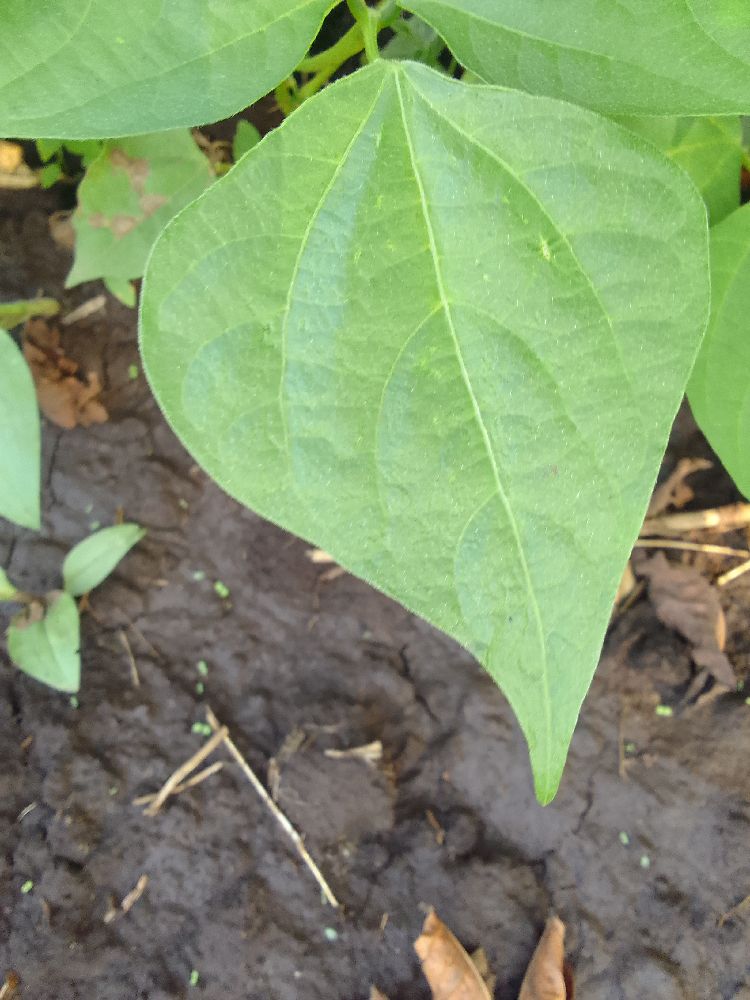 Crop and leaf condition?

common bean, healthy
